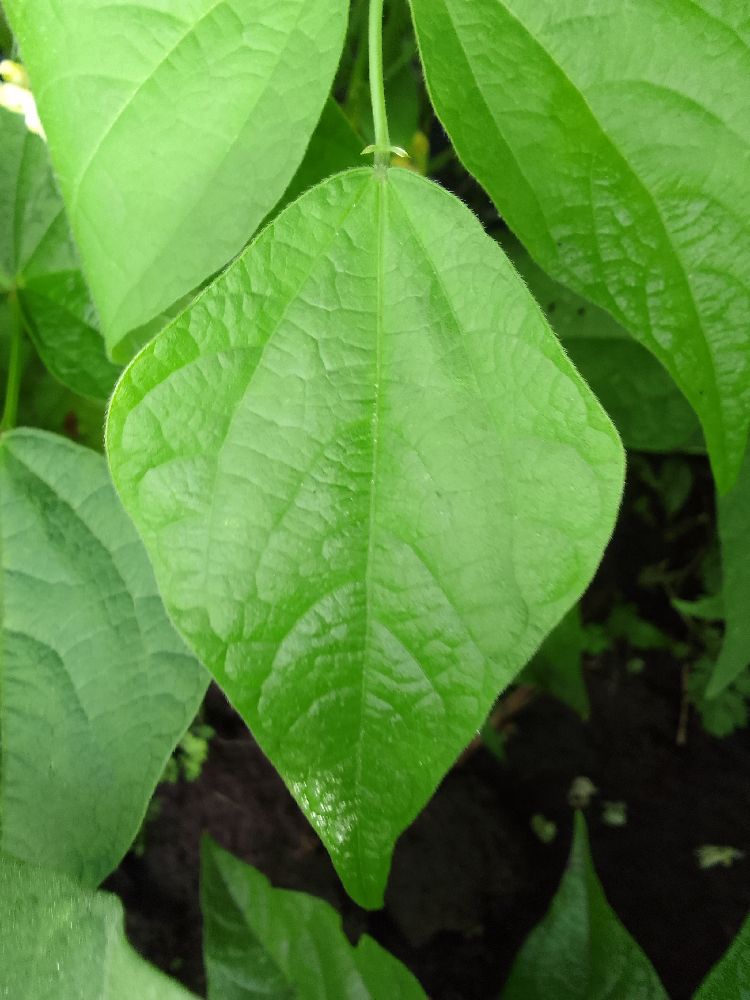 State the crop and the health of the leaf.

common bean, healthy
